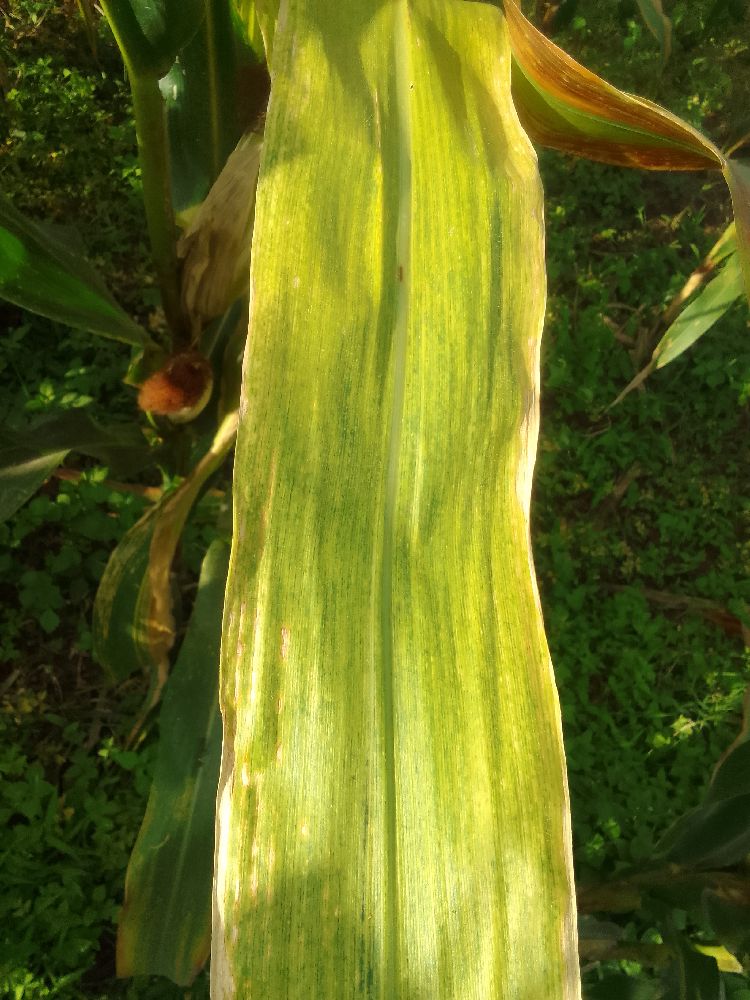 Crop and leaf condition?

maize, maize lethal necrosis
